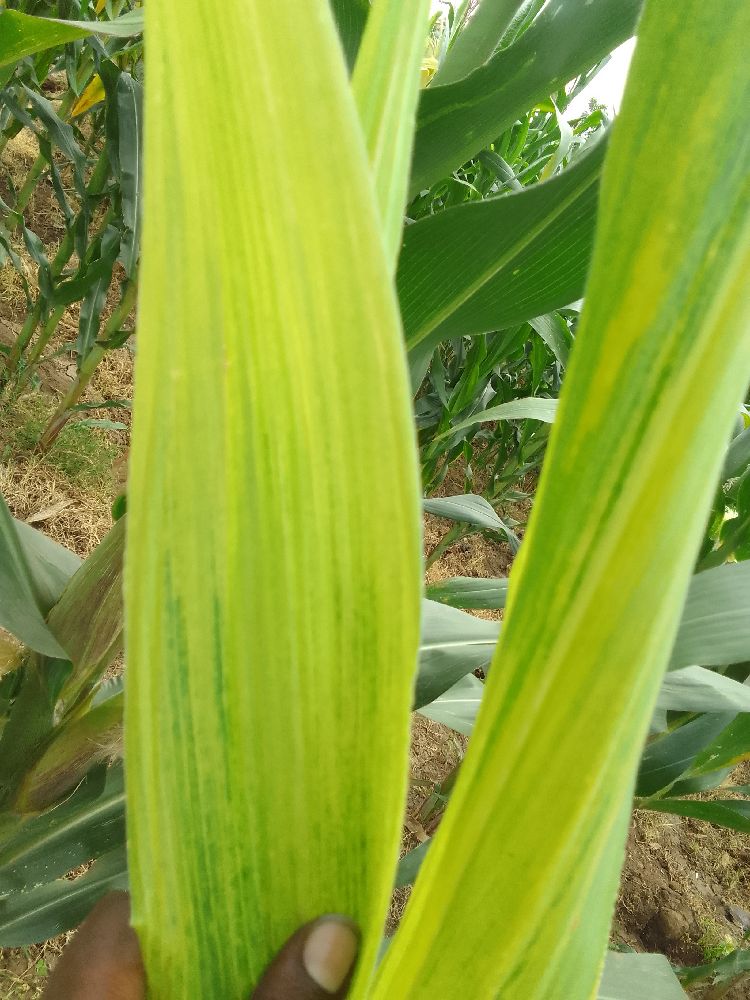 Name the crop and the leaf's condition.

maize, maize lethal necrosis
